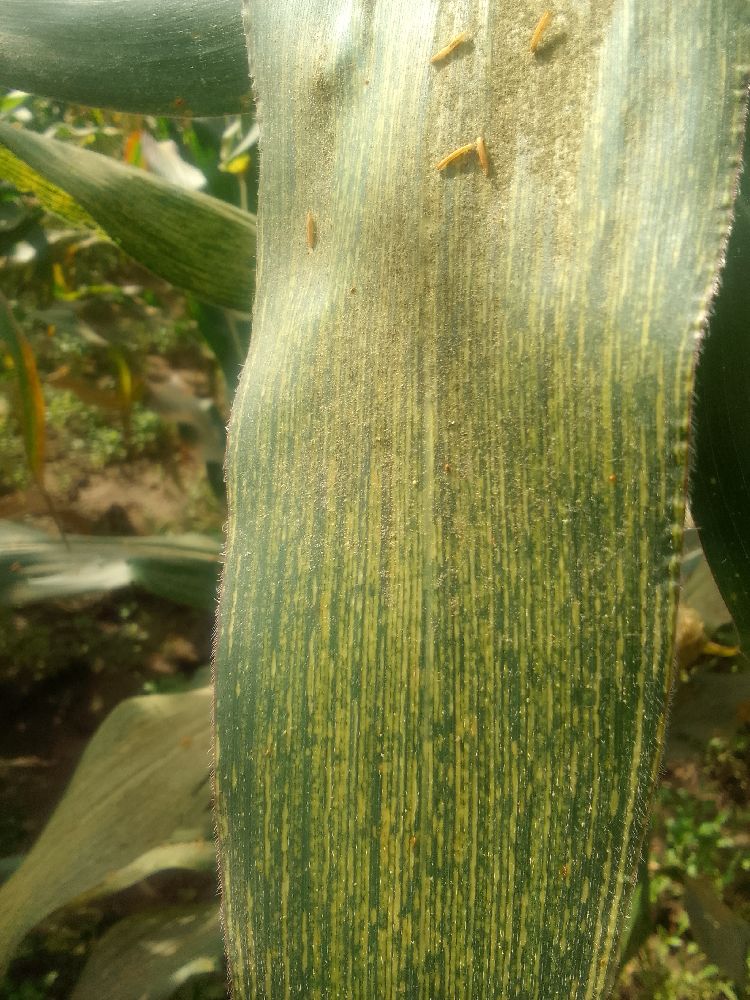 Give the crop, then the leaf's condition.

maize, maize streak virus
